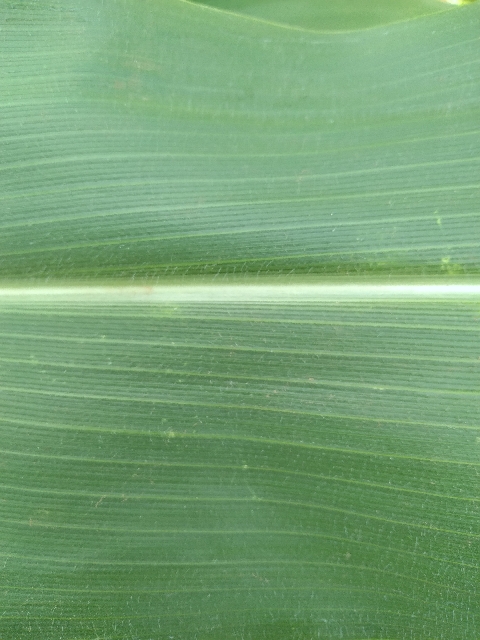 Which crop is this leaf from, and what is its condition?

maize, healthy
